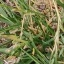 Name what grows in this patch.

grass
